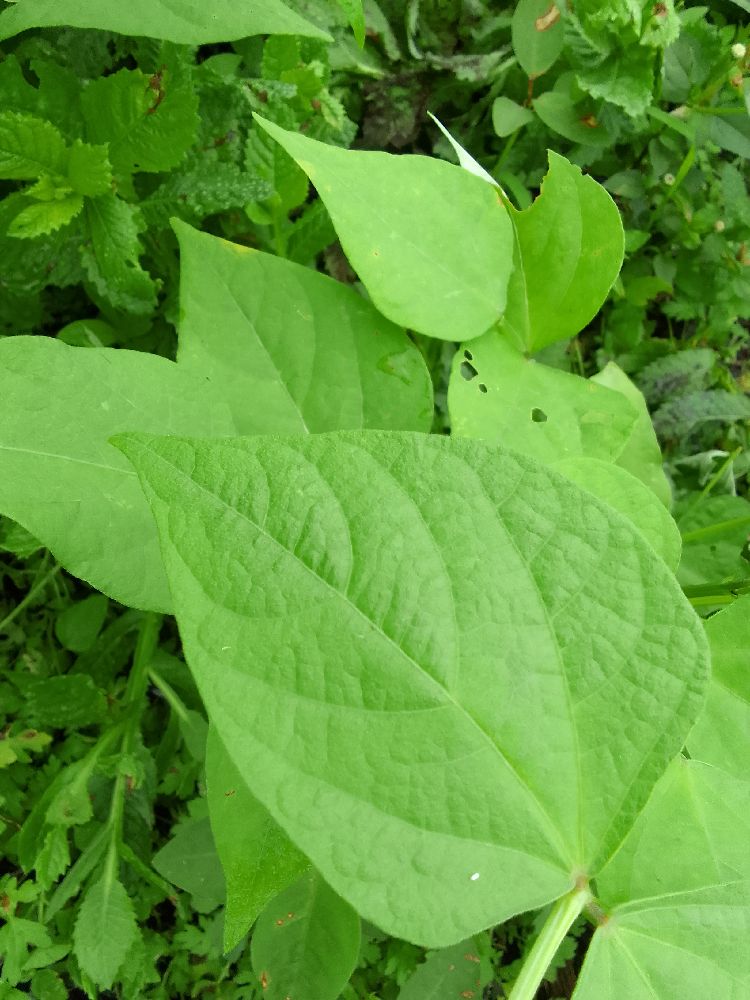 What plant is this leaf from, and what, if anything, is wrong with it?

common bean, healthy
